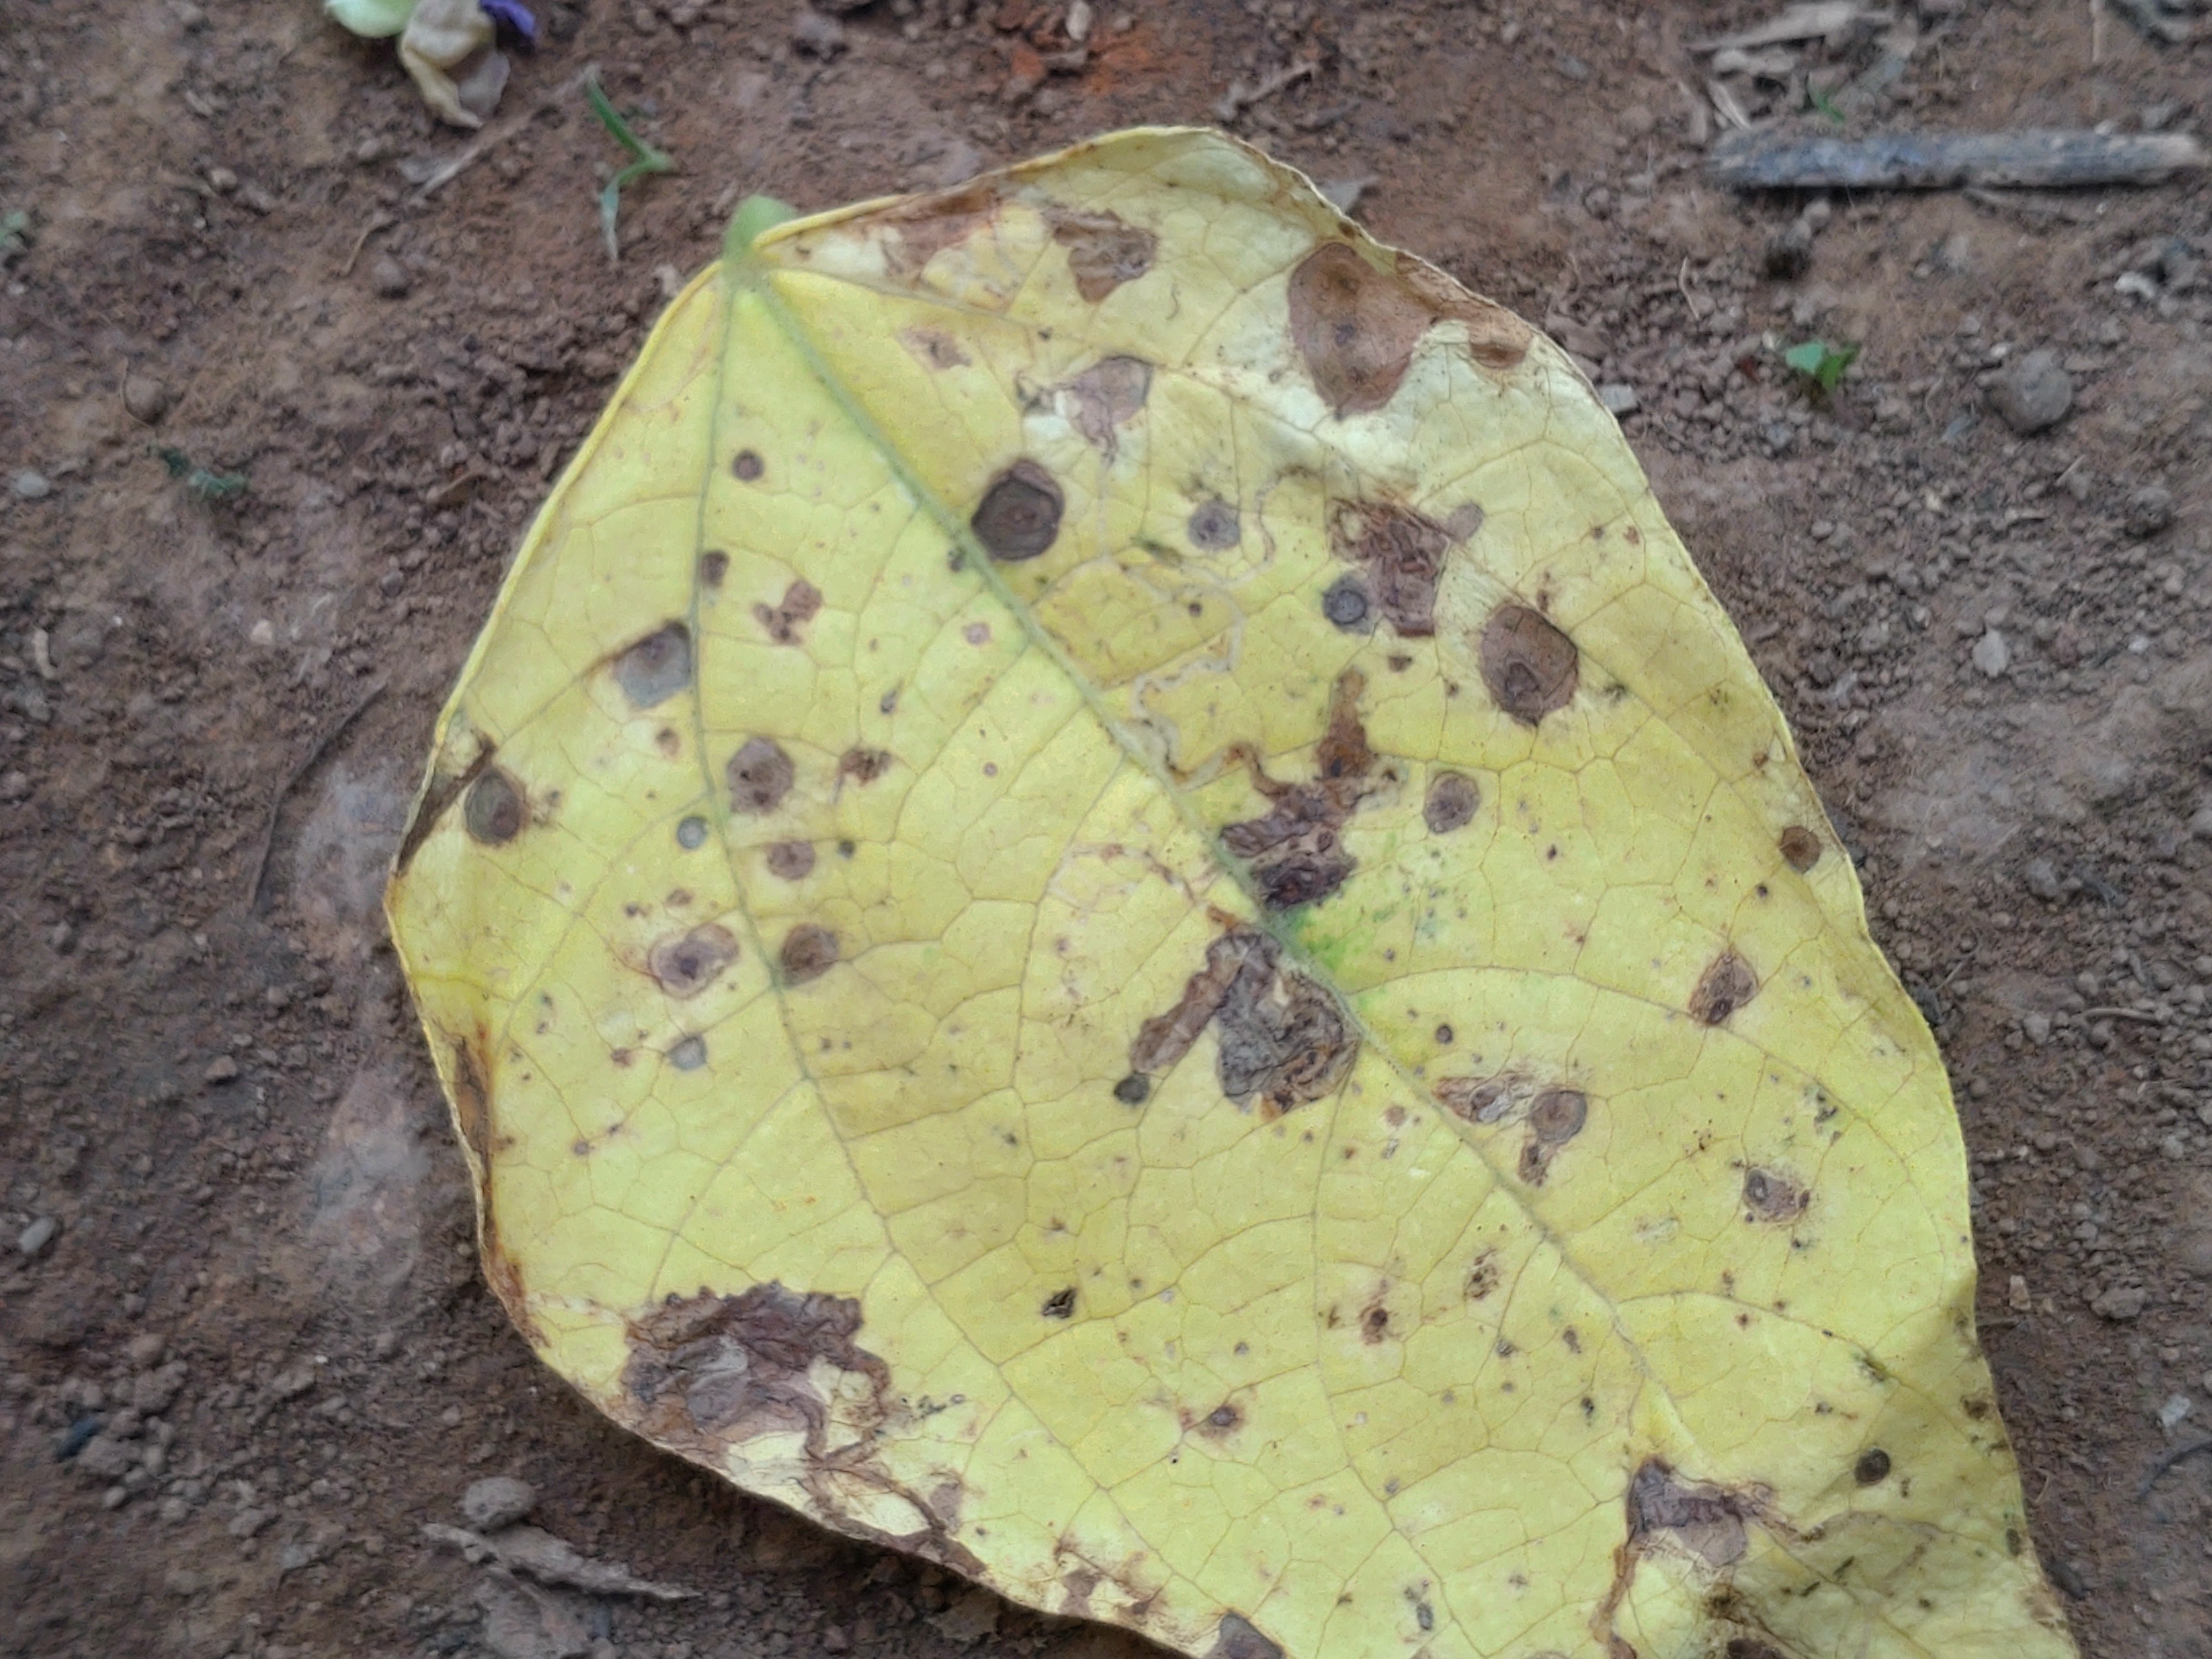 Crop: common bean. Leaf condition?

anthracnose
